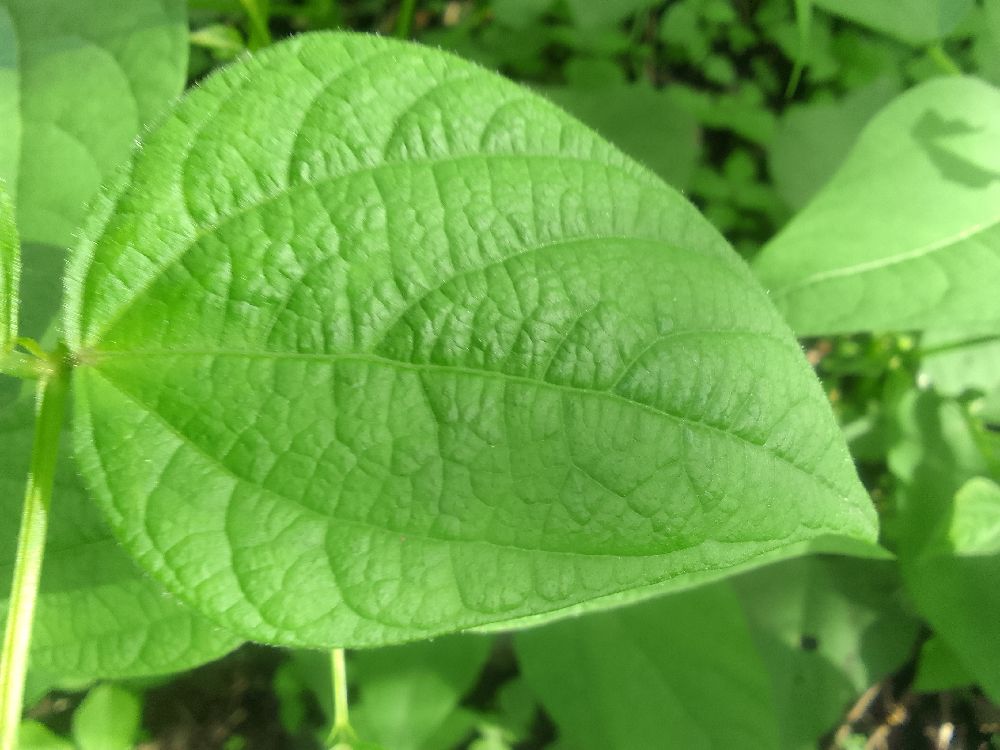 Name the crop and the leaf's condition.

common bean, healthy
